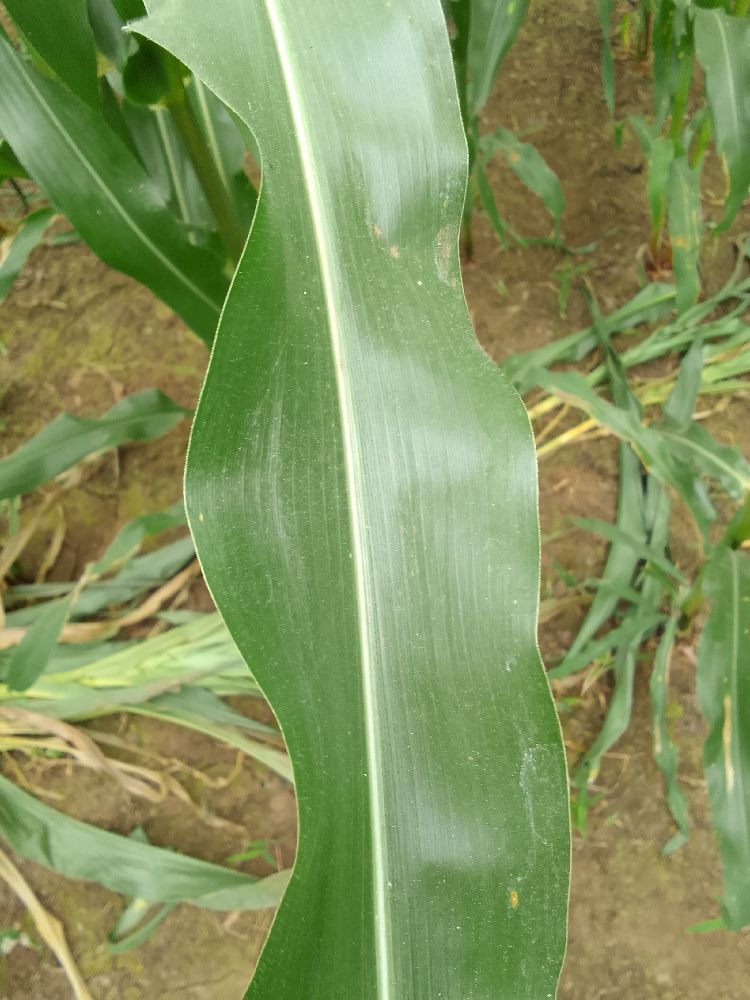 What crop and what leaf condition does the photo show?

maize, healthy
